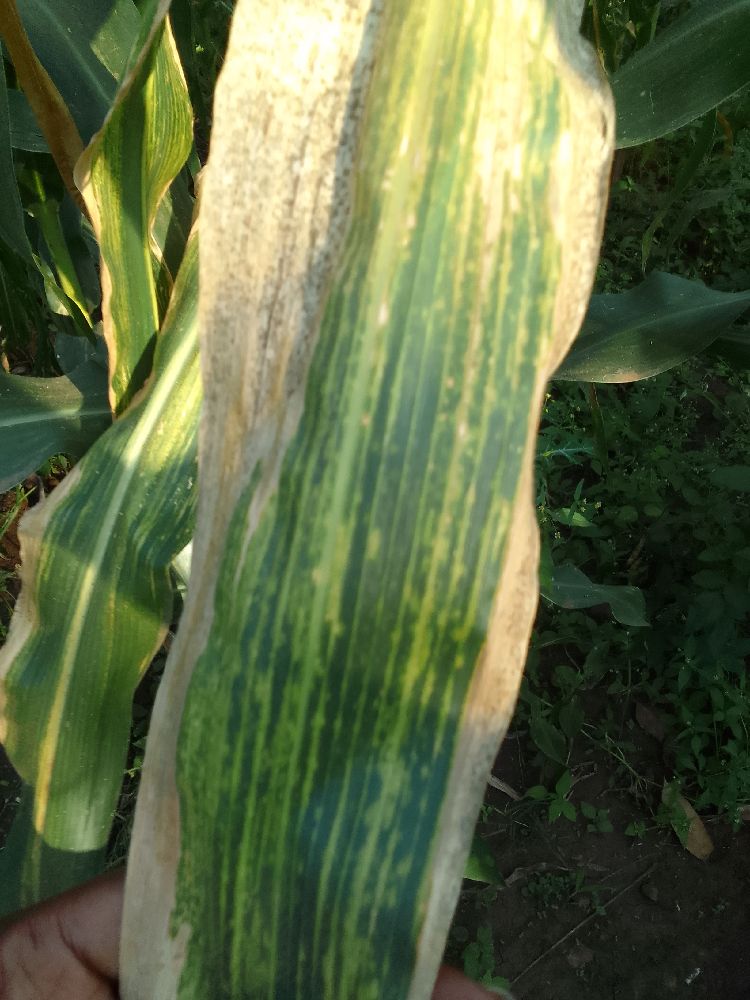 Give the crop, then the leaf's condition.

maize, maize lethal necrosis
